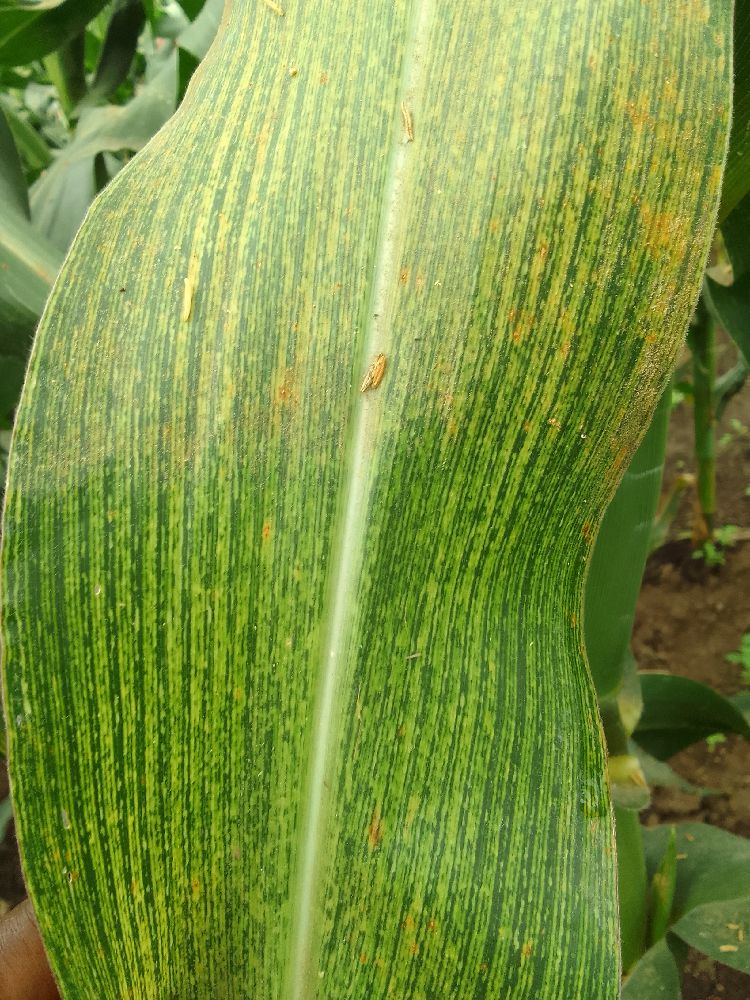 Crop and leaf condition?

maize, maize streak virus
